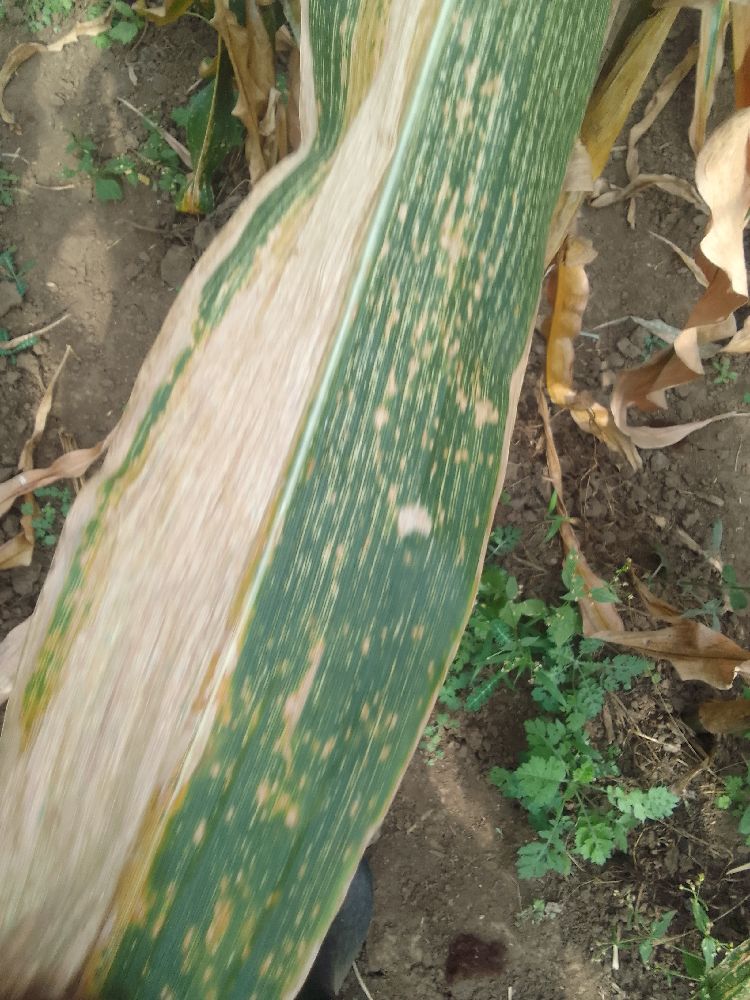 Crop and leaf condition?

maize, maize streak virus
